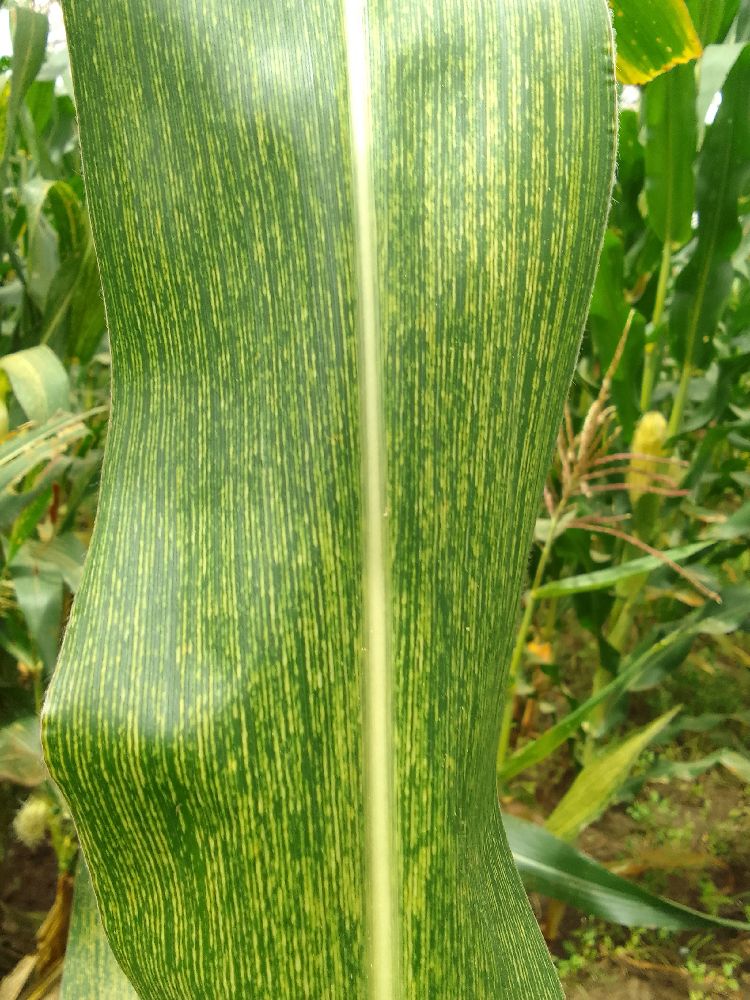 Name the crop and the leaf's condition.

maize, maize streak virus
